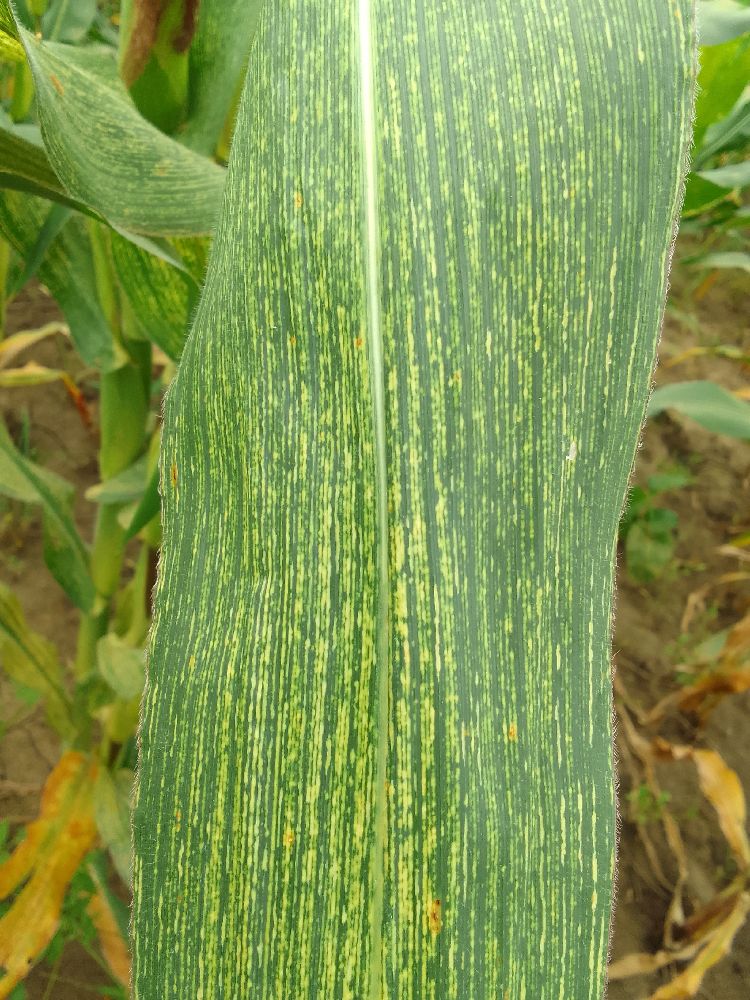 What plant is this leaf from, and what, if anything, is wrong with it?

maize, maize streak virus
